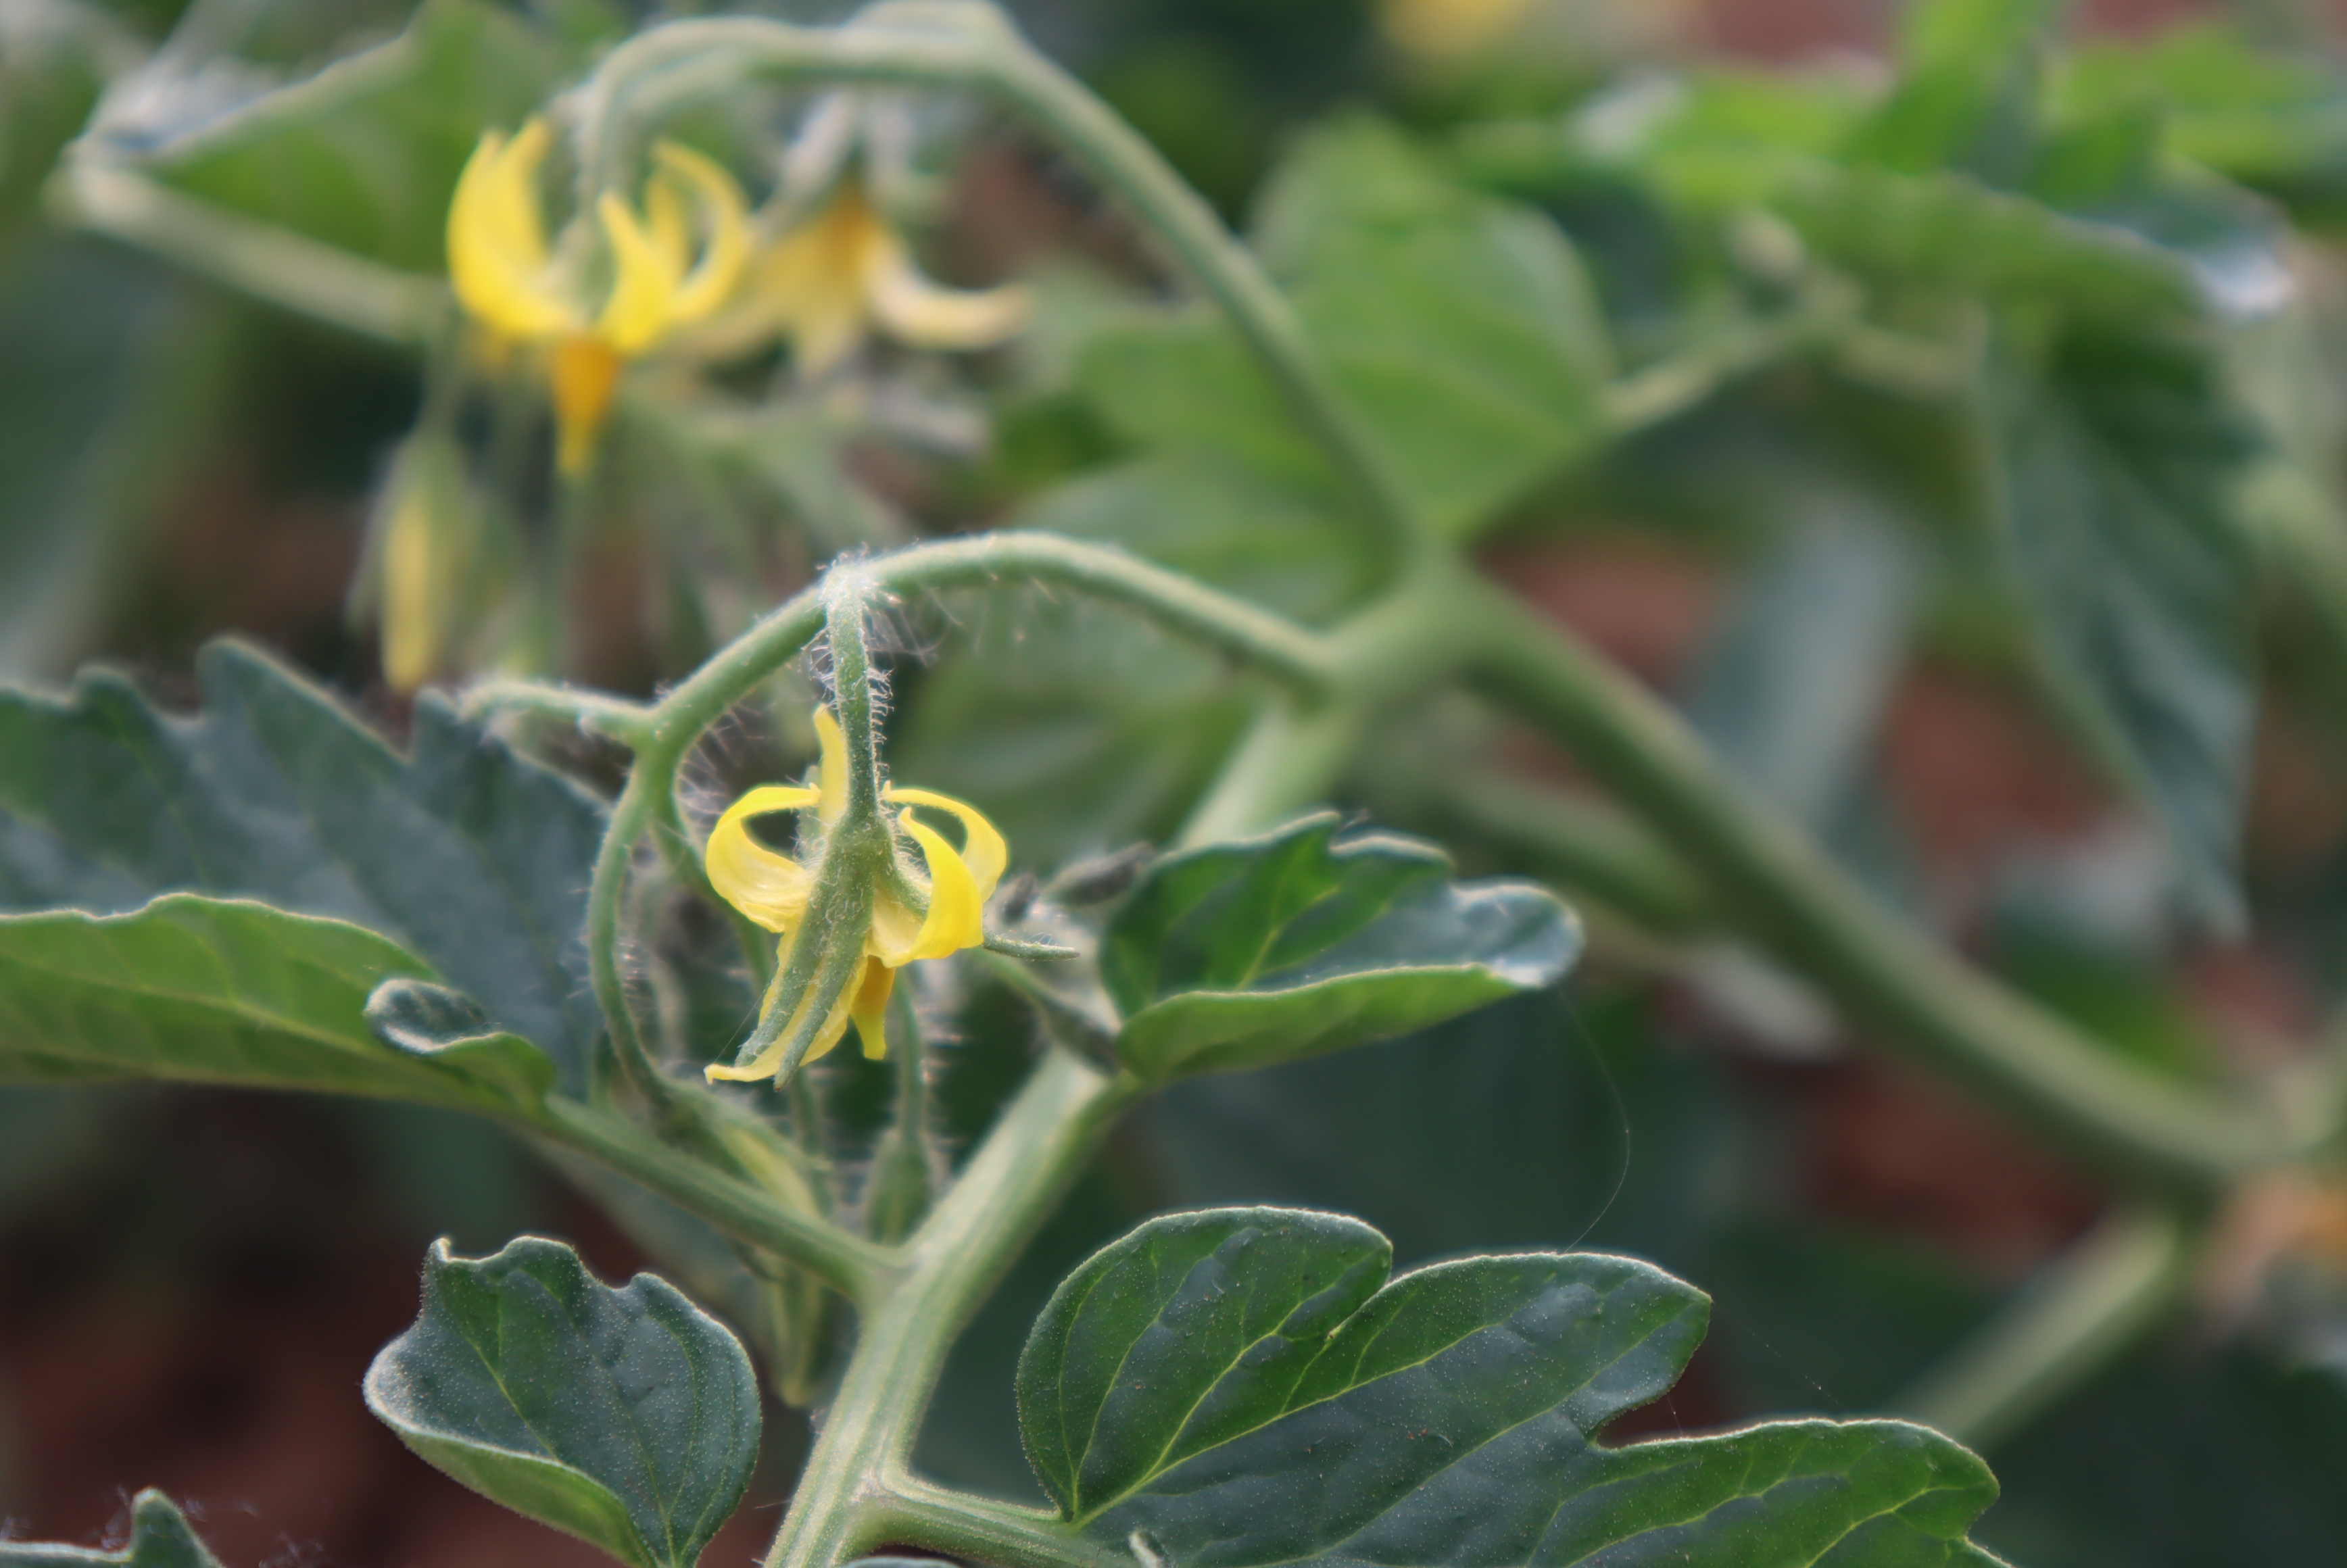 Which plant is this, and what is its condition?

tomato, healthy
